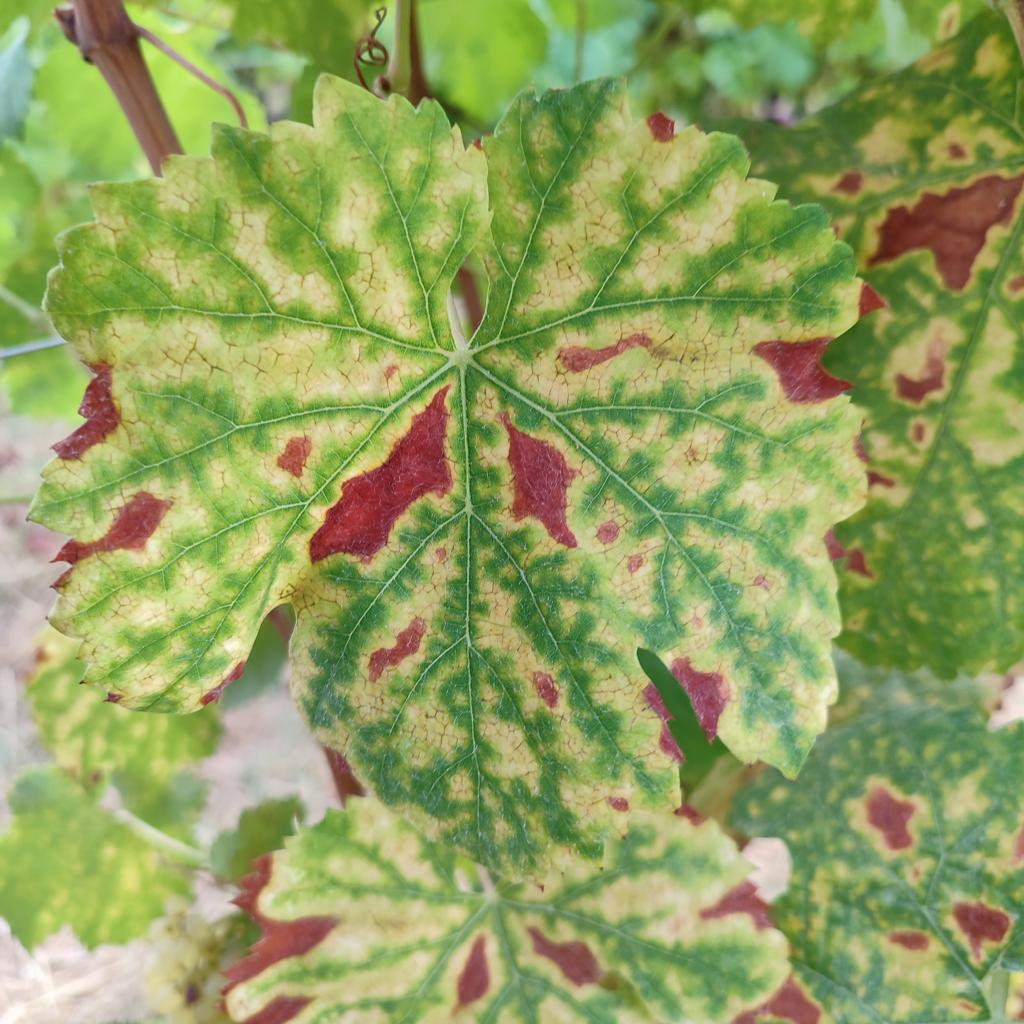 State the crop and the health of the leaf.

grapevine, esca complex
